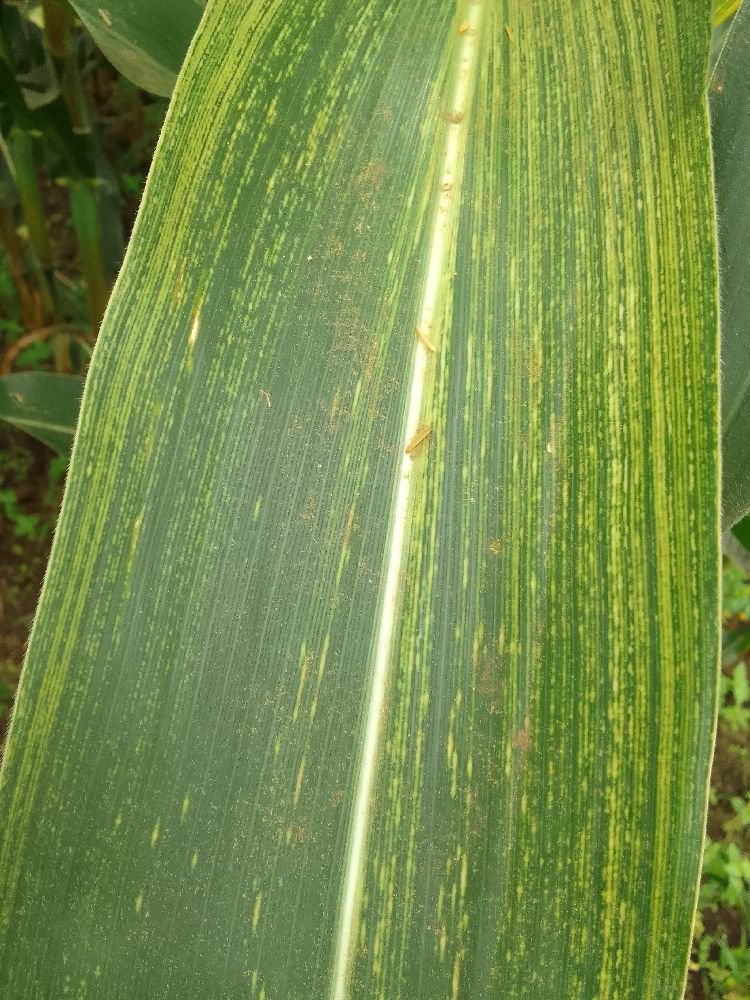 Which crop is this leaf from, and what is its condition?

maize, maize streak virus
